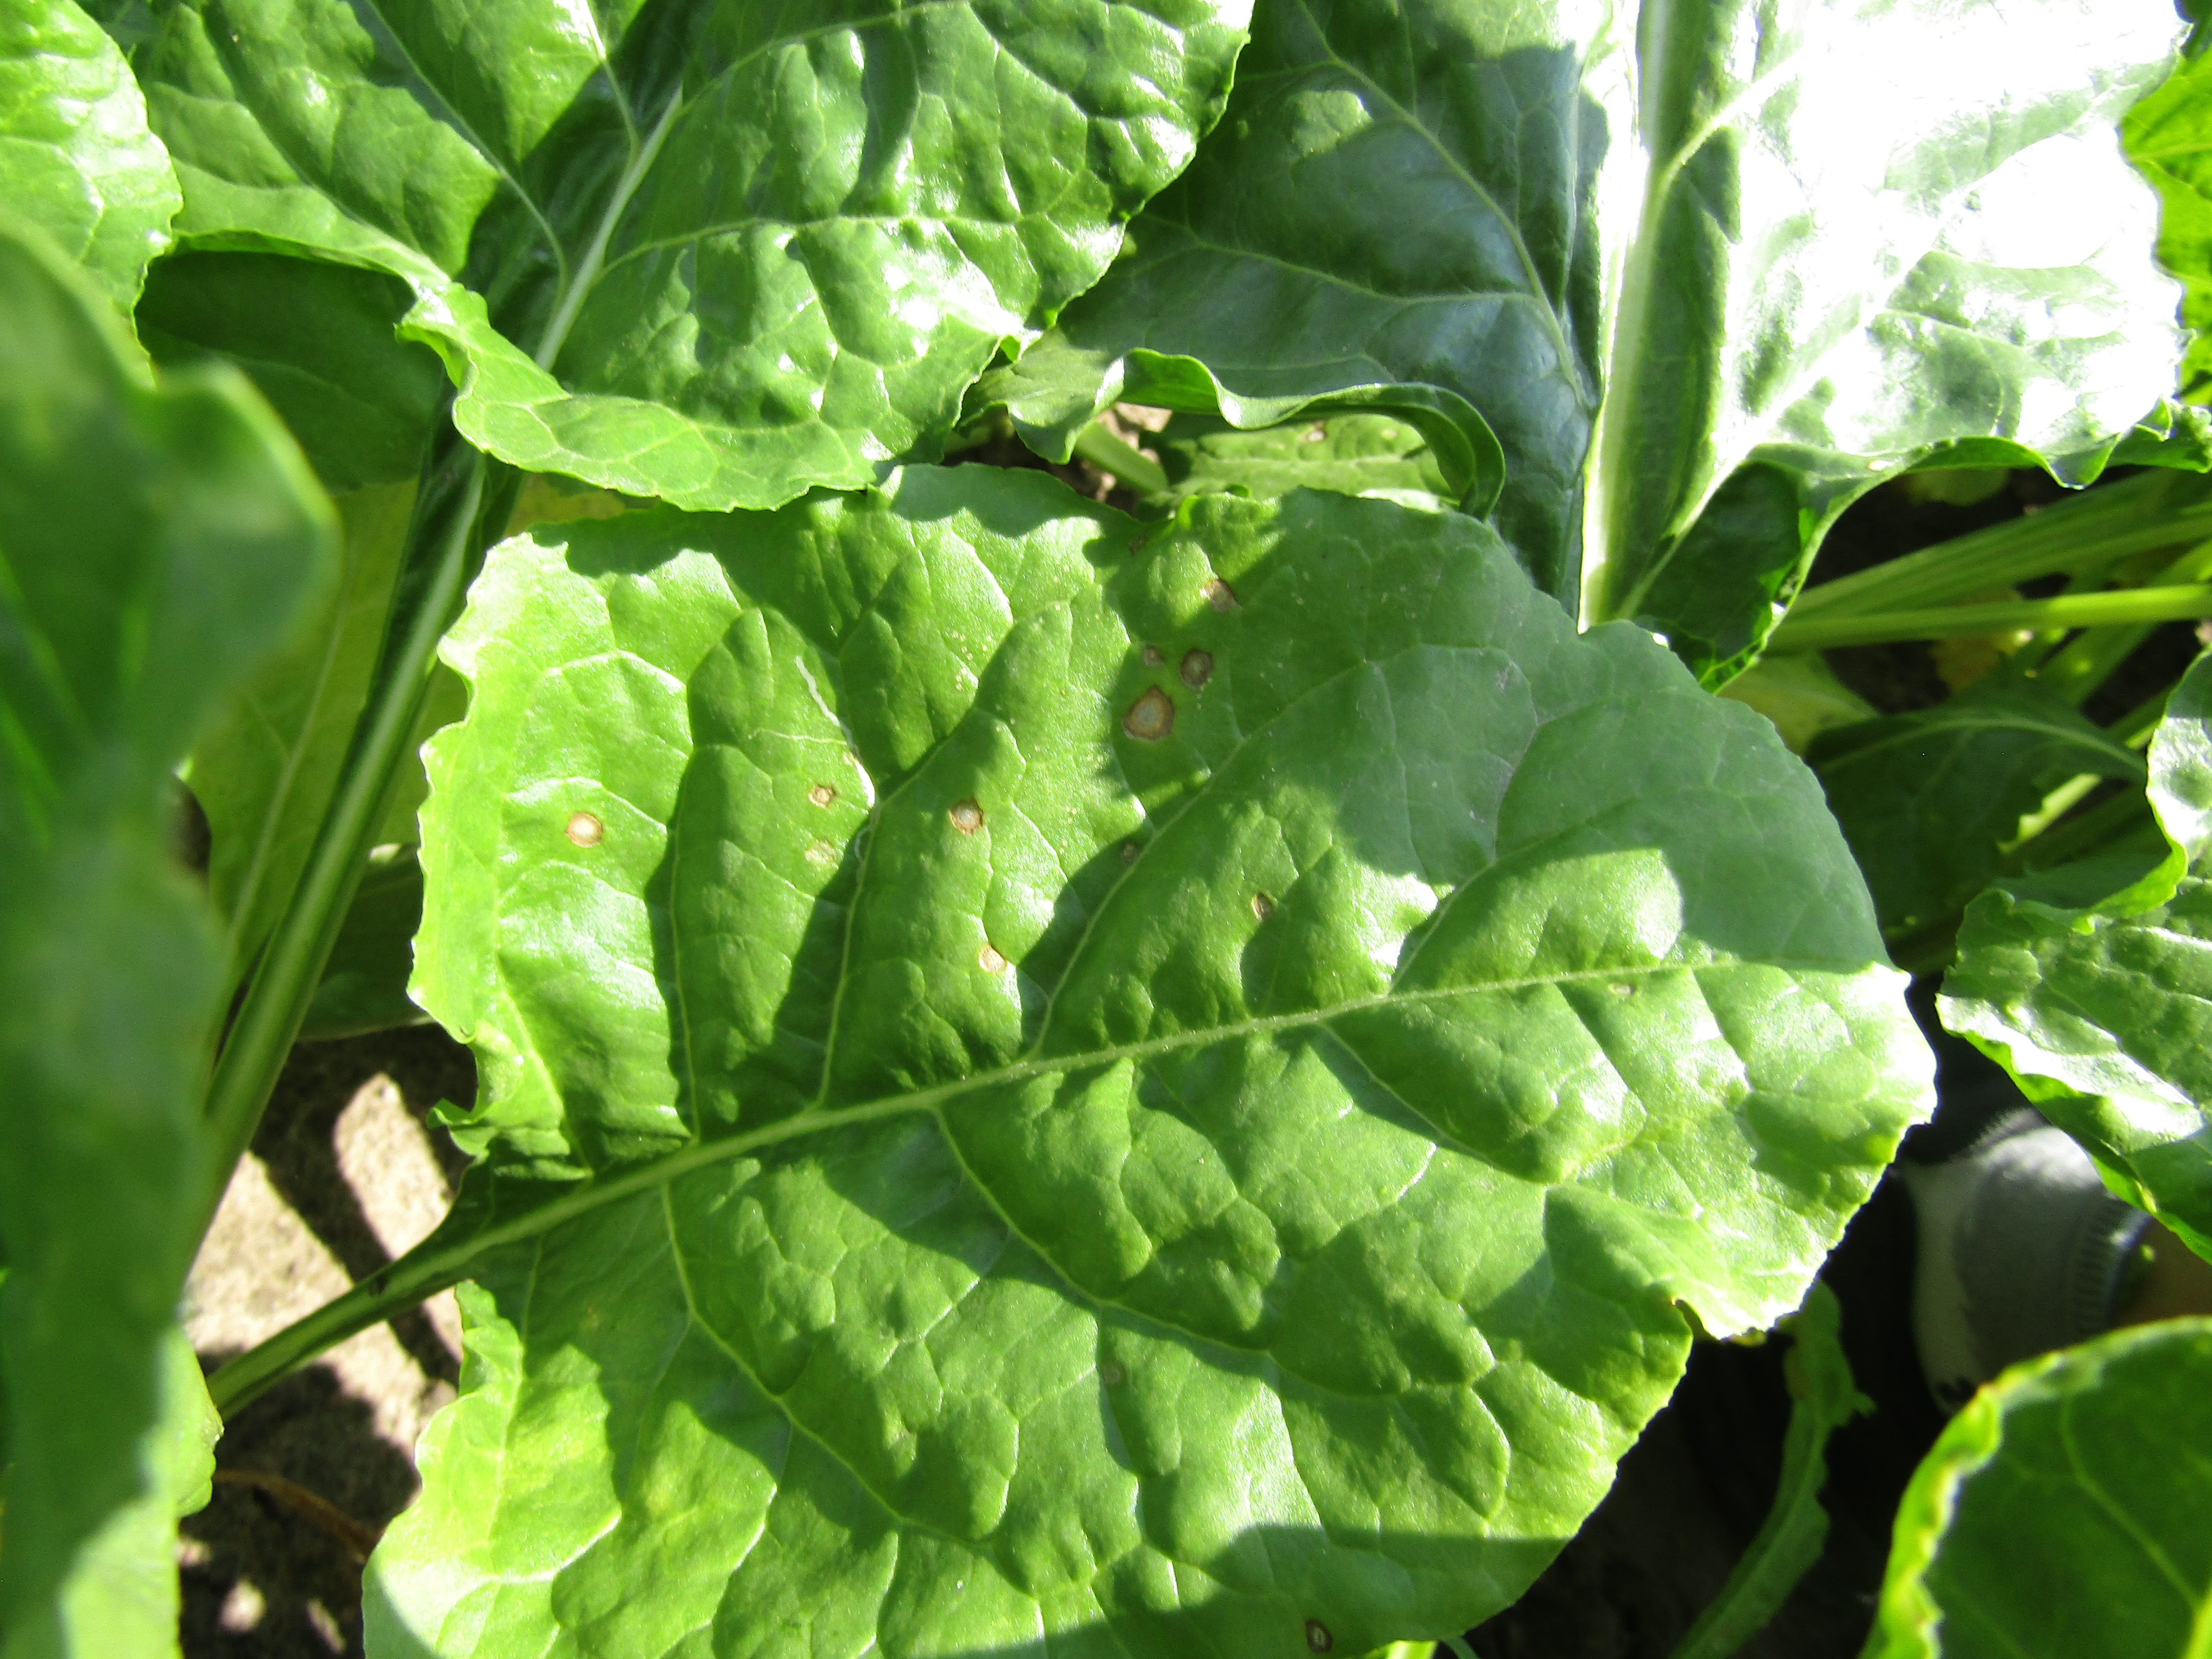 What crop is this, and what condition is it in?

beet, cercospora
